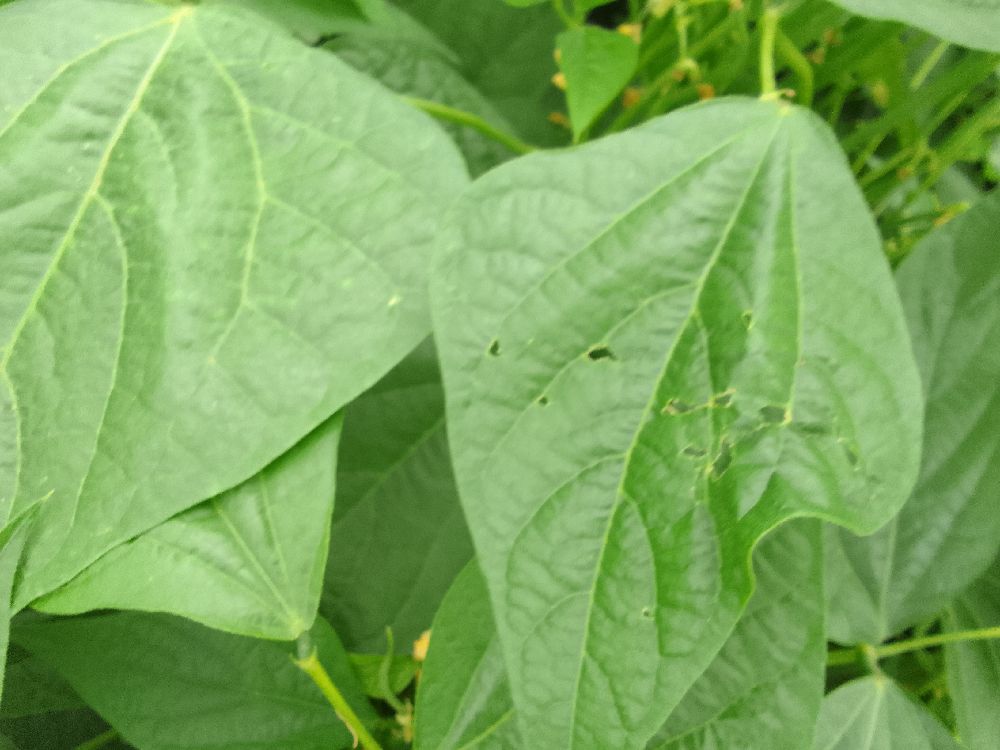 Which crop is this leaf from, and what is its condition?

common bean, healthy
